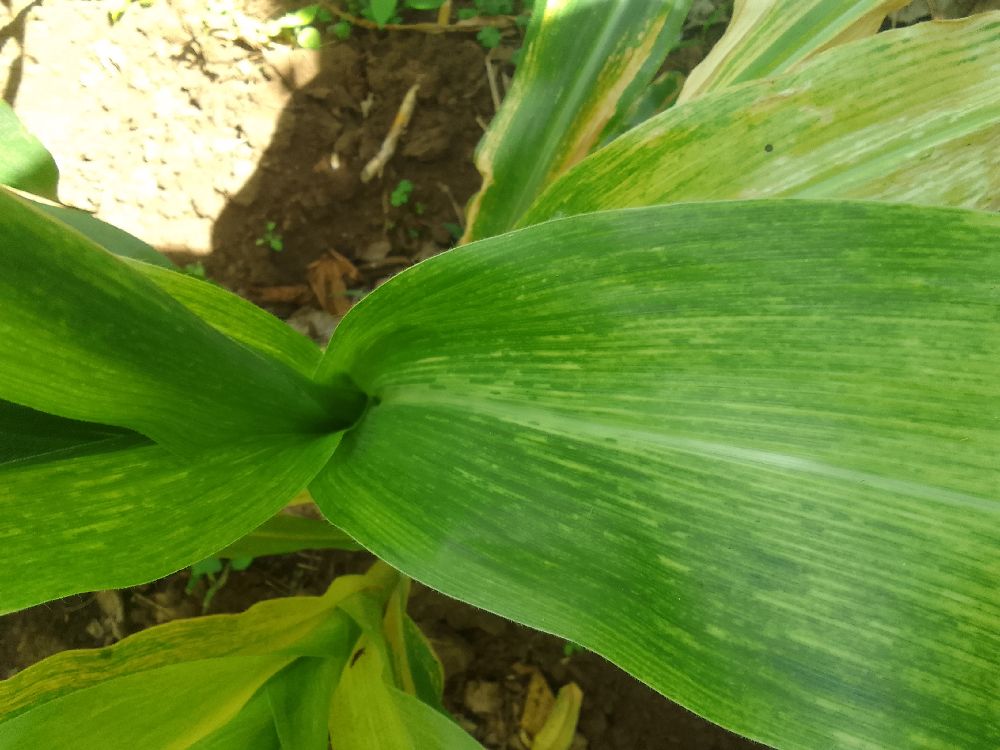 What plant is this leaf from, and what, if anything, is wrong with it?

maize, maize lethal necrosis
